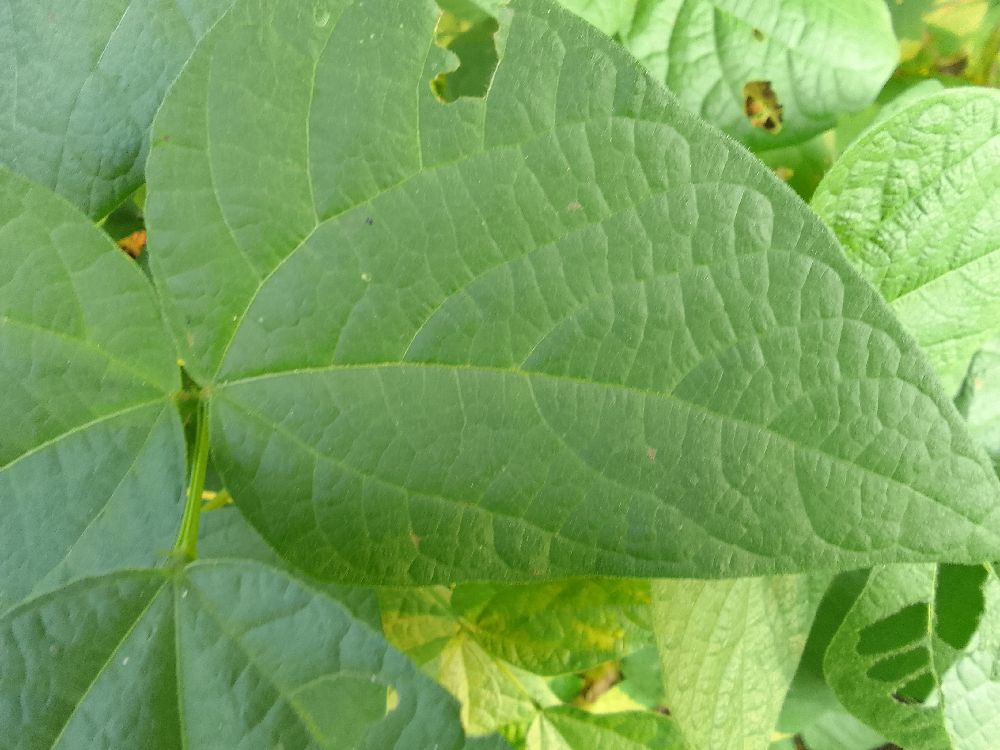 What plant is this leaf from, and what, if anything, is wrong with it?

common bean, healthy
